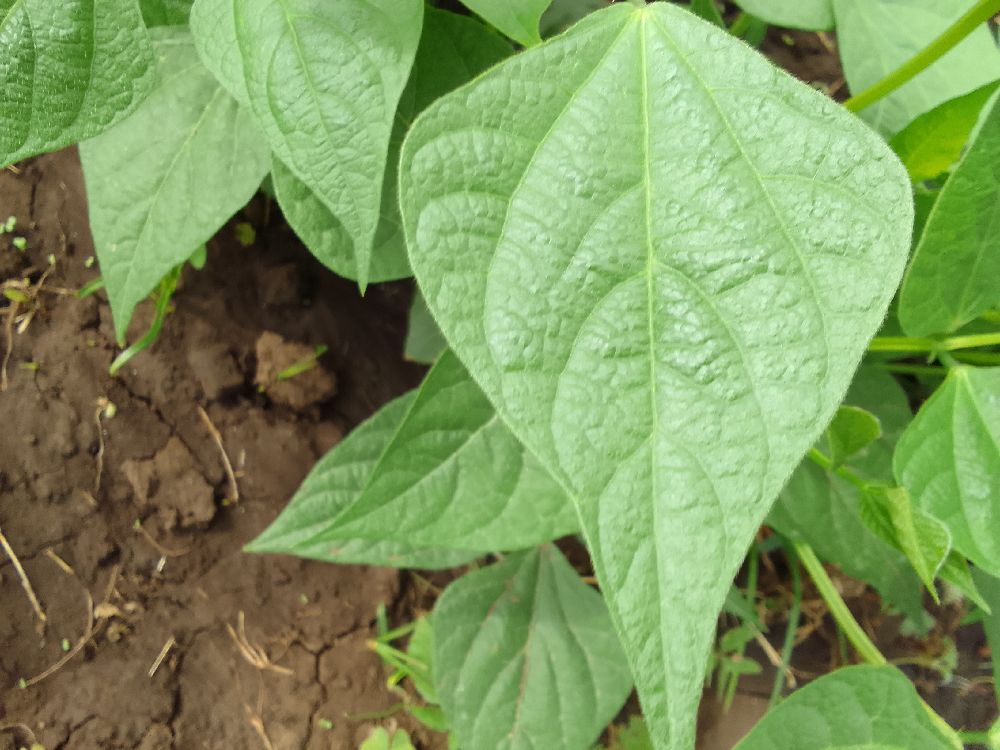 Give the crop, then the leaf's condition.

common bean, healthy
